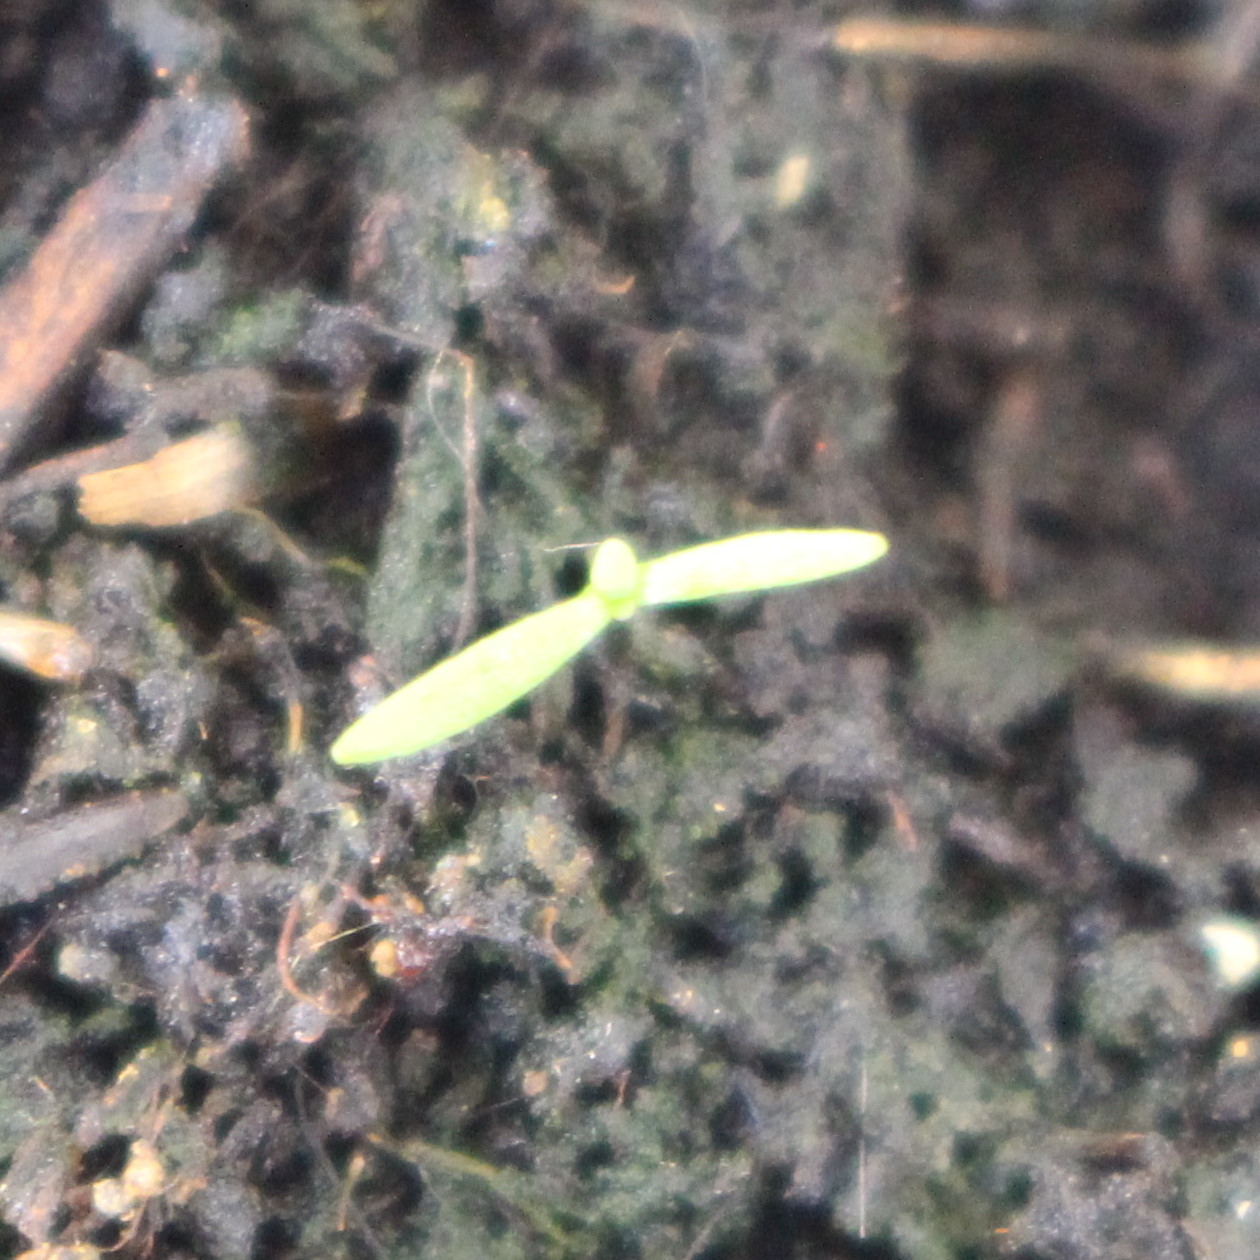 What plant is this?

Papaver rhoeas
